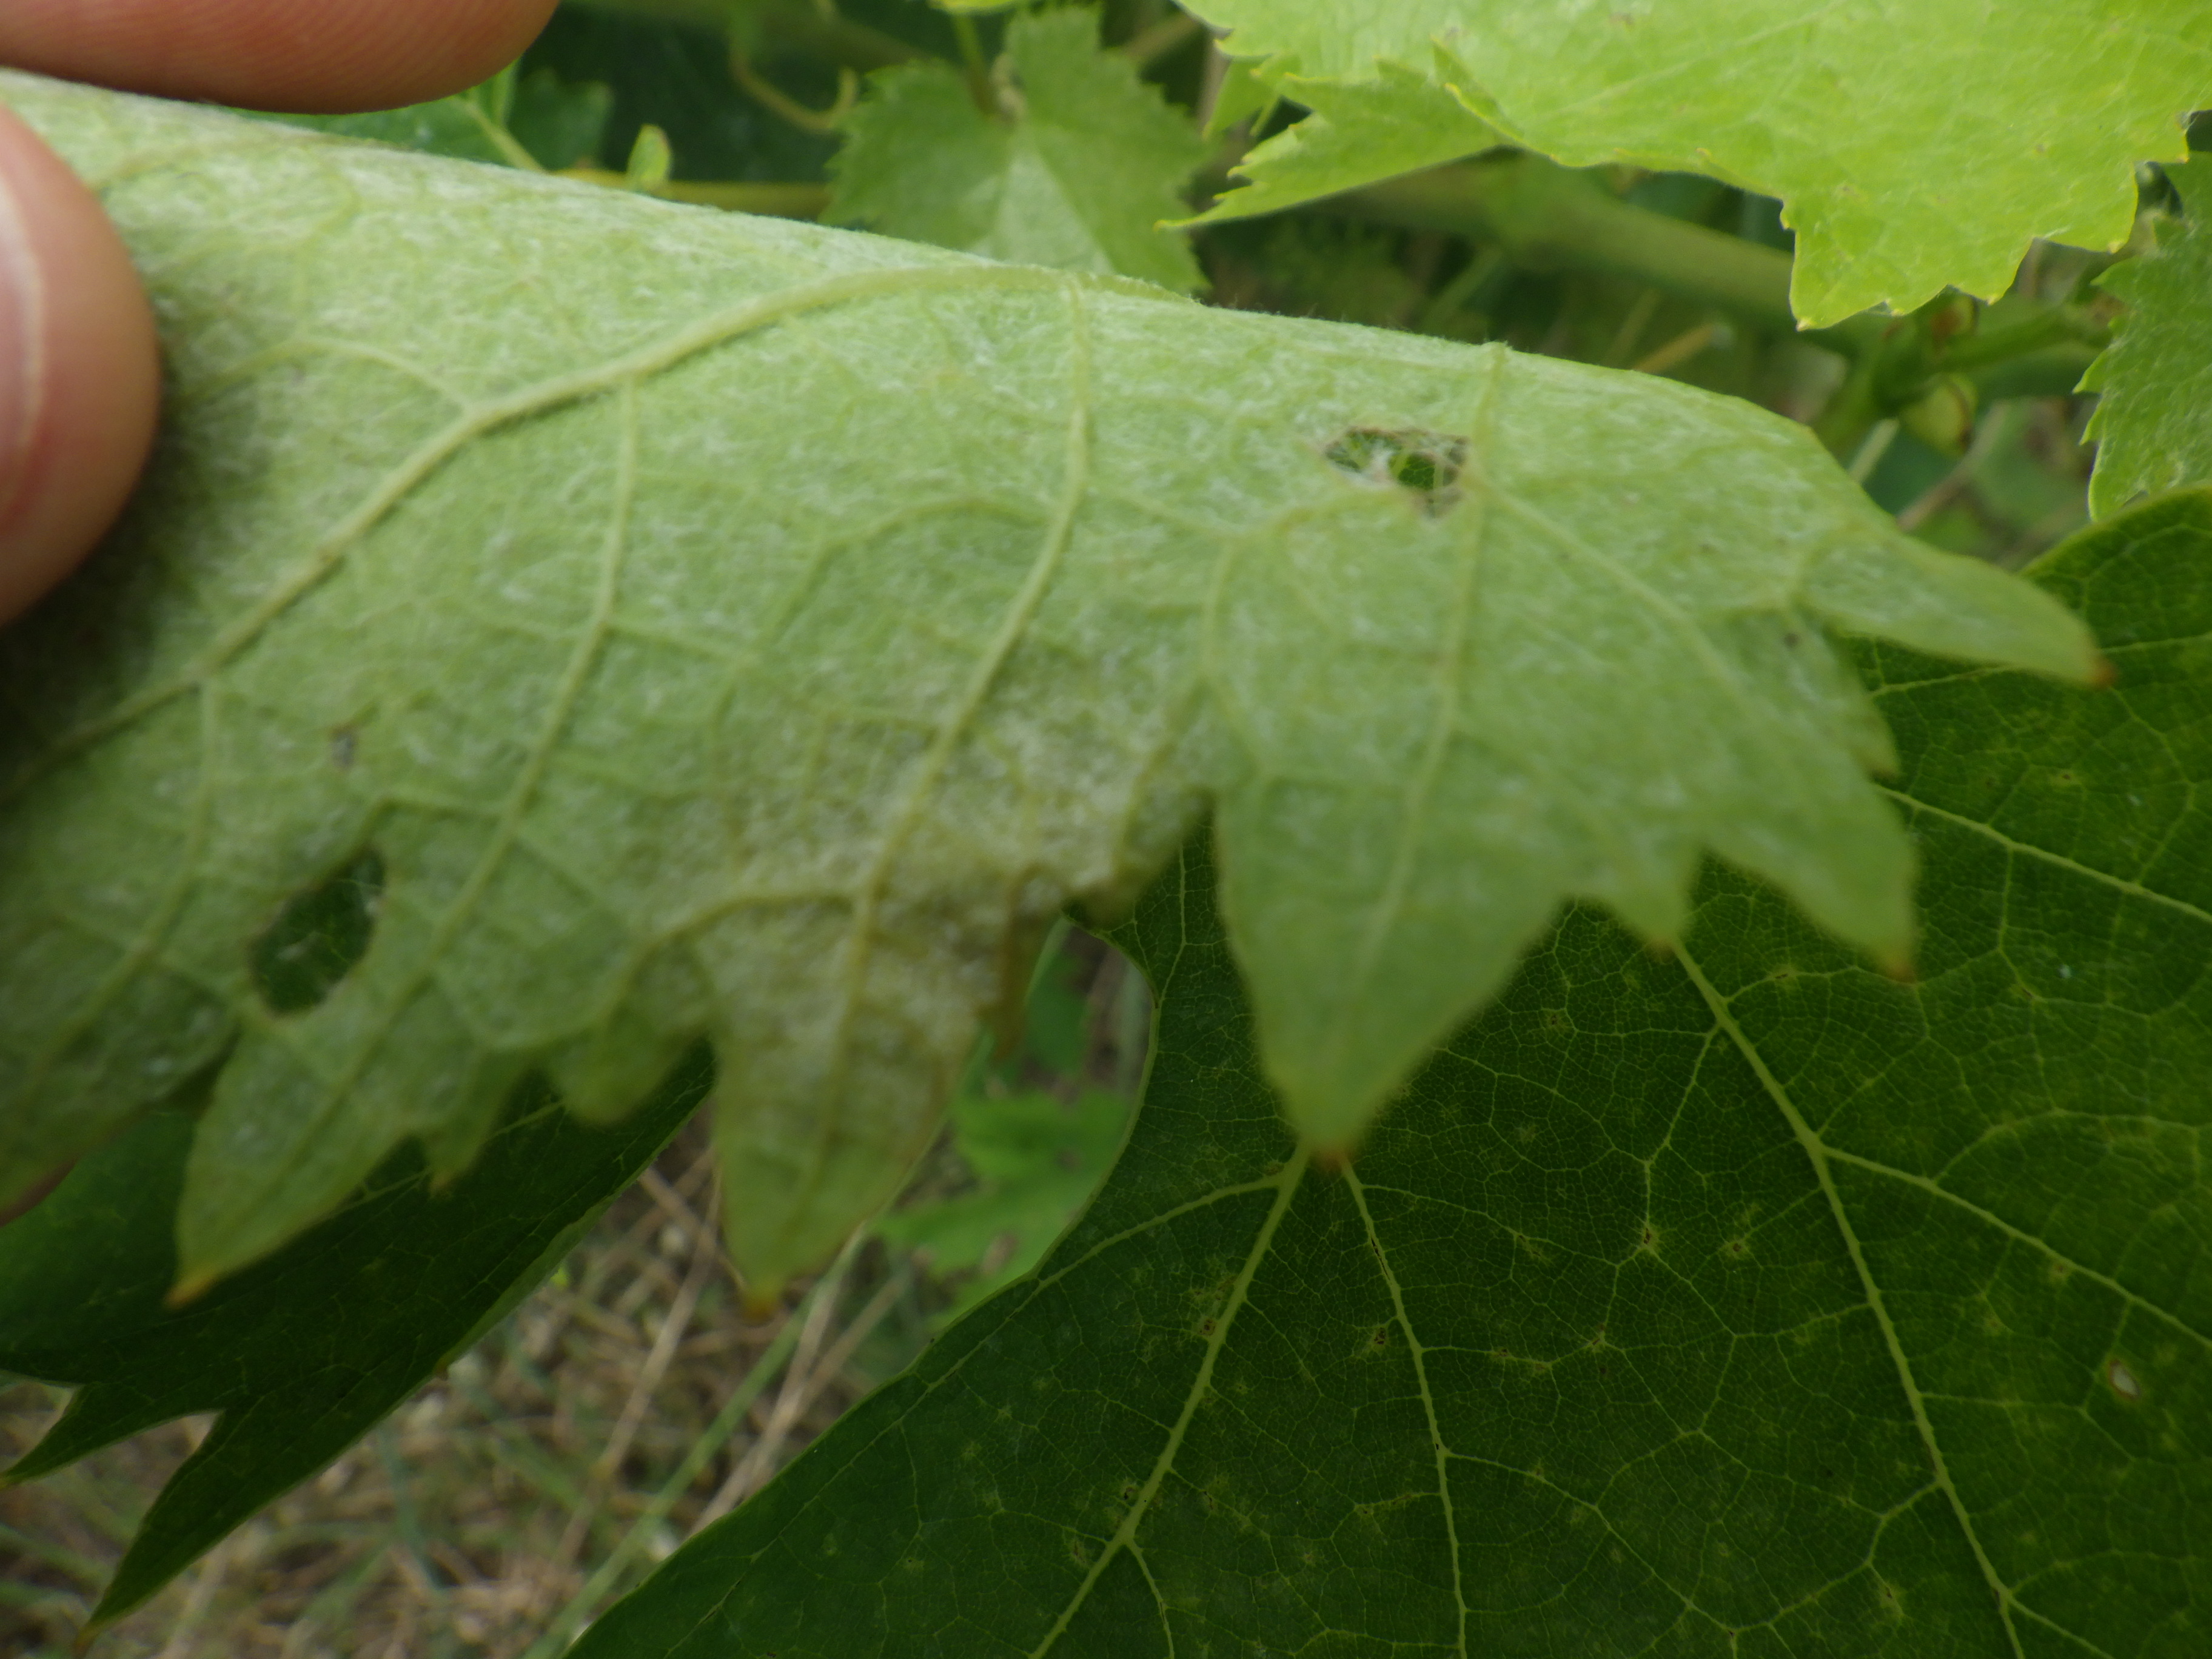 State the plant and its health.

grapevine, downy mildew, phytophagous
